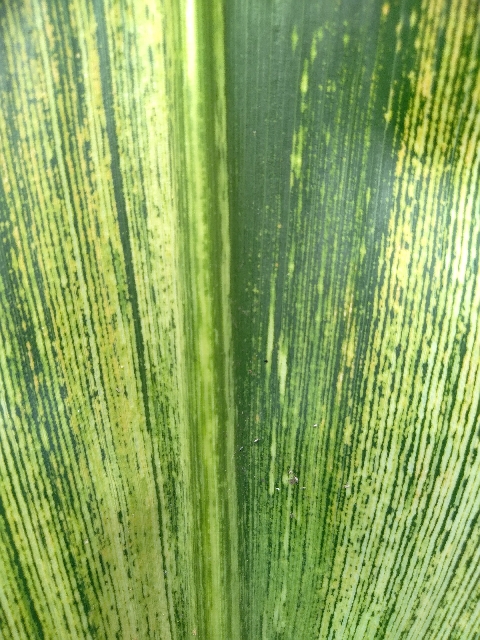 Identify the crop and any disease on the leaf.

maize, maize streak virus
